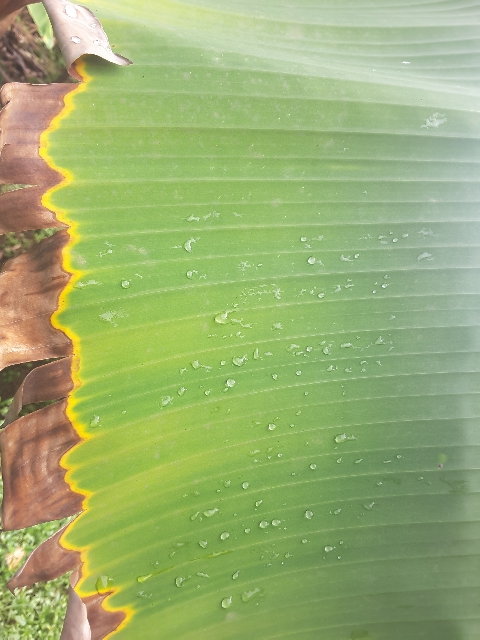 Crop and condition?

banana, fusarium wilt race 1
